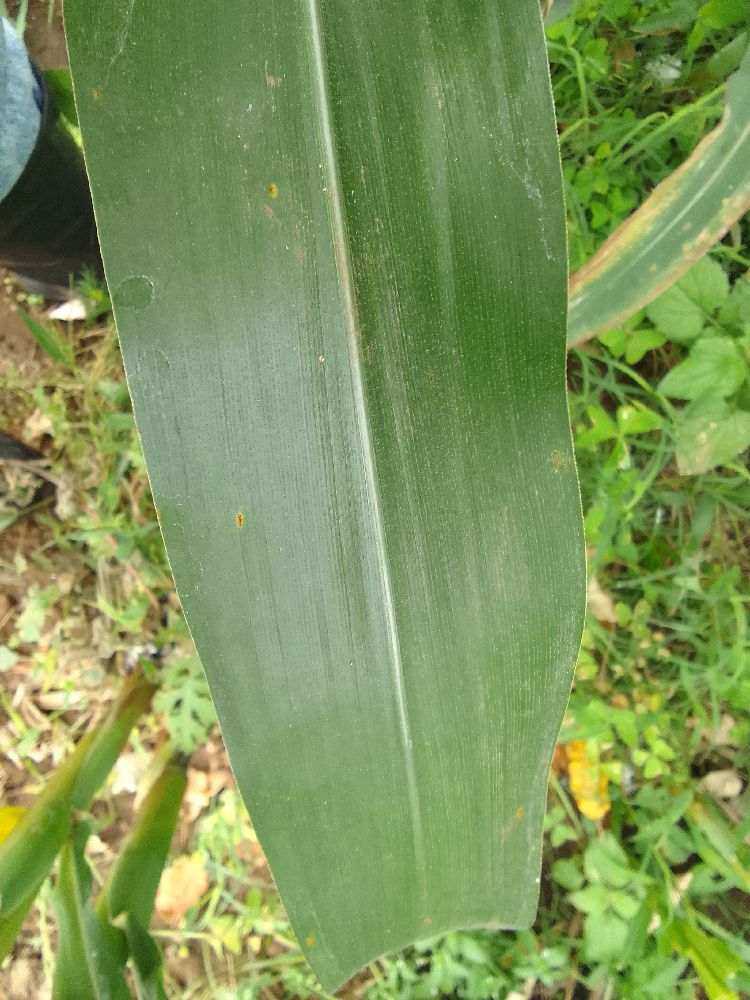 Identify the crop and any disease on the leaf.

maize, healthy
